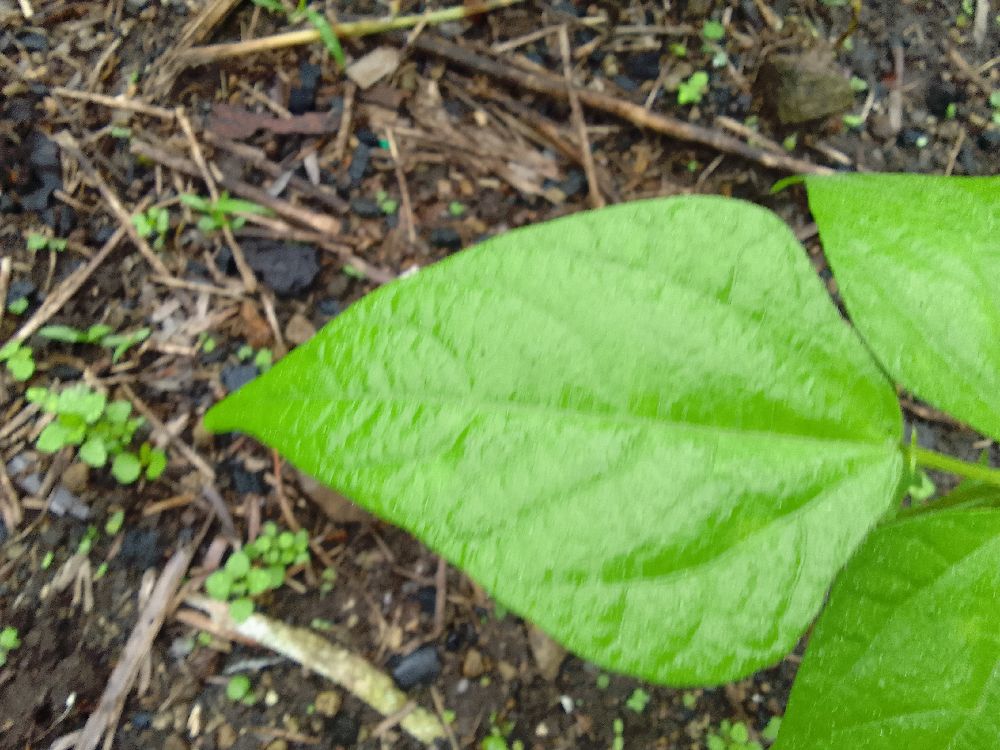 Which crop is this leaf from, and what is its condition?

common bean, healthy
